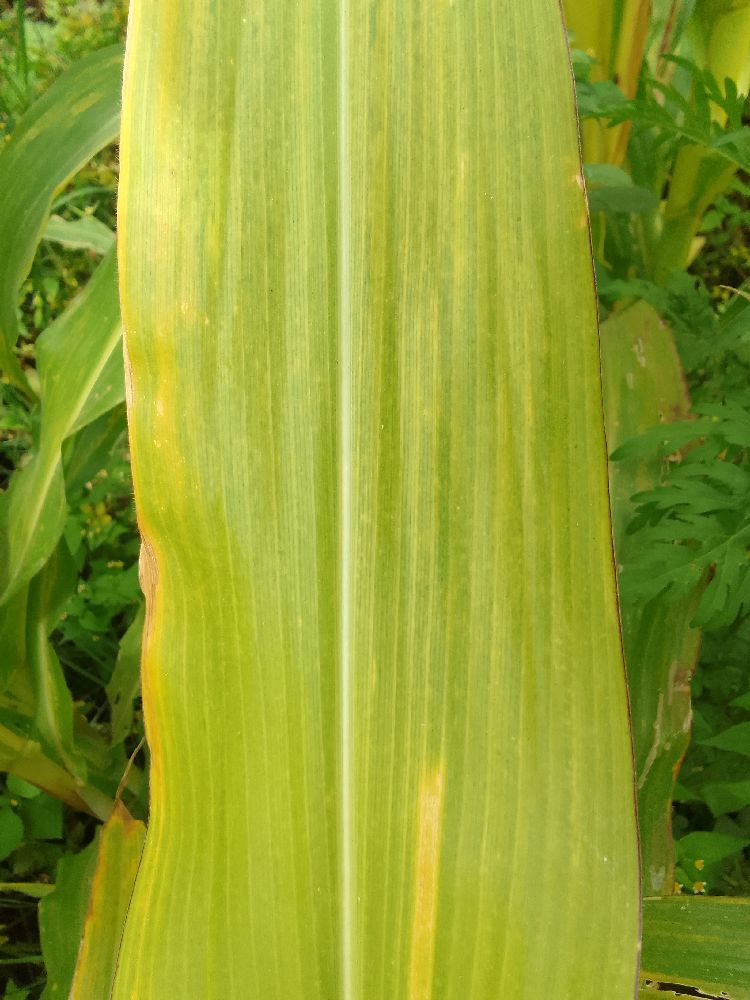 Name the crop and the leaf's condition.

maize, maize lethal necrosis
